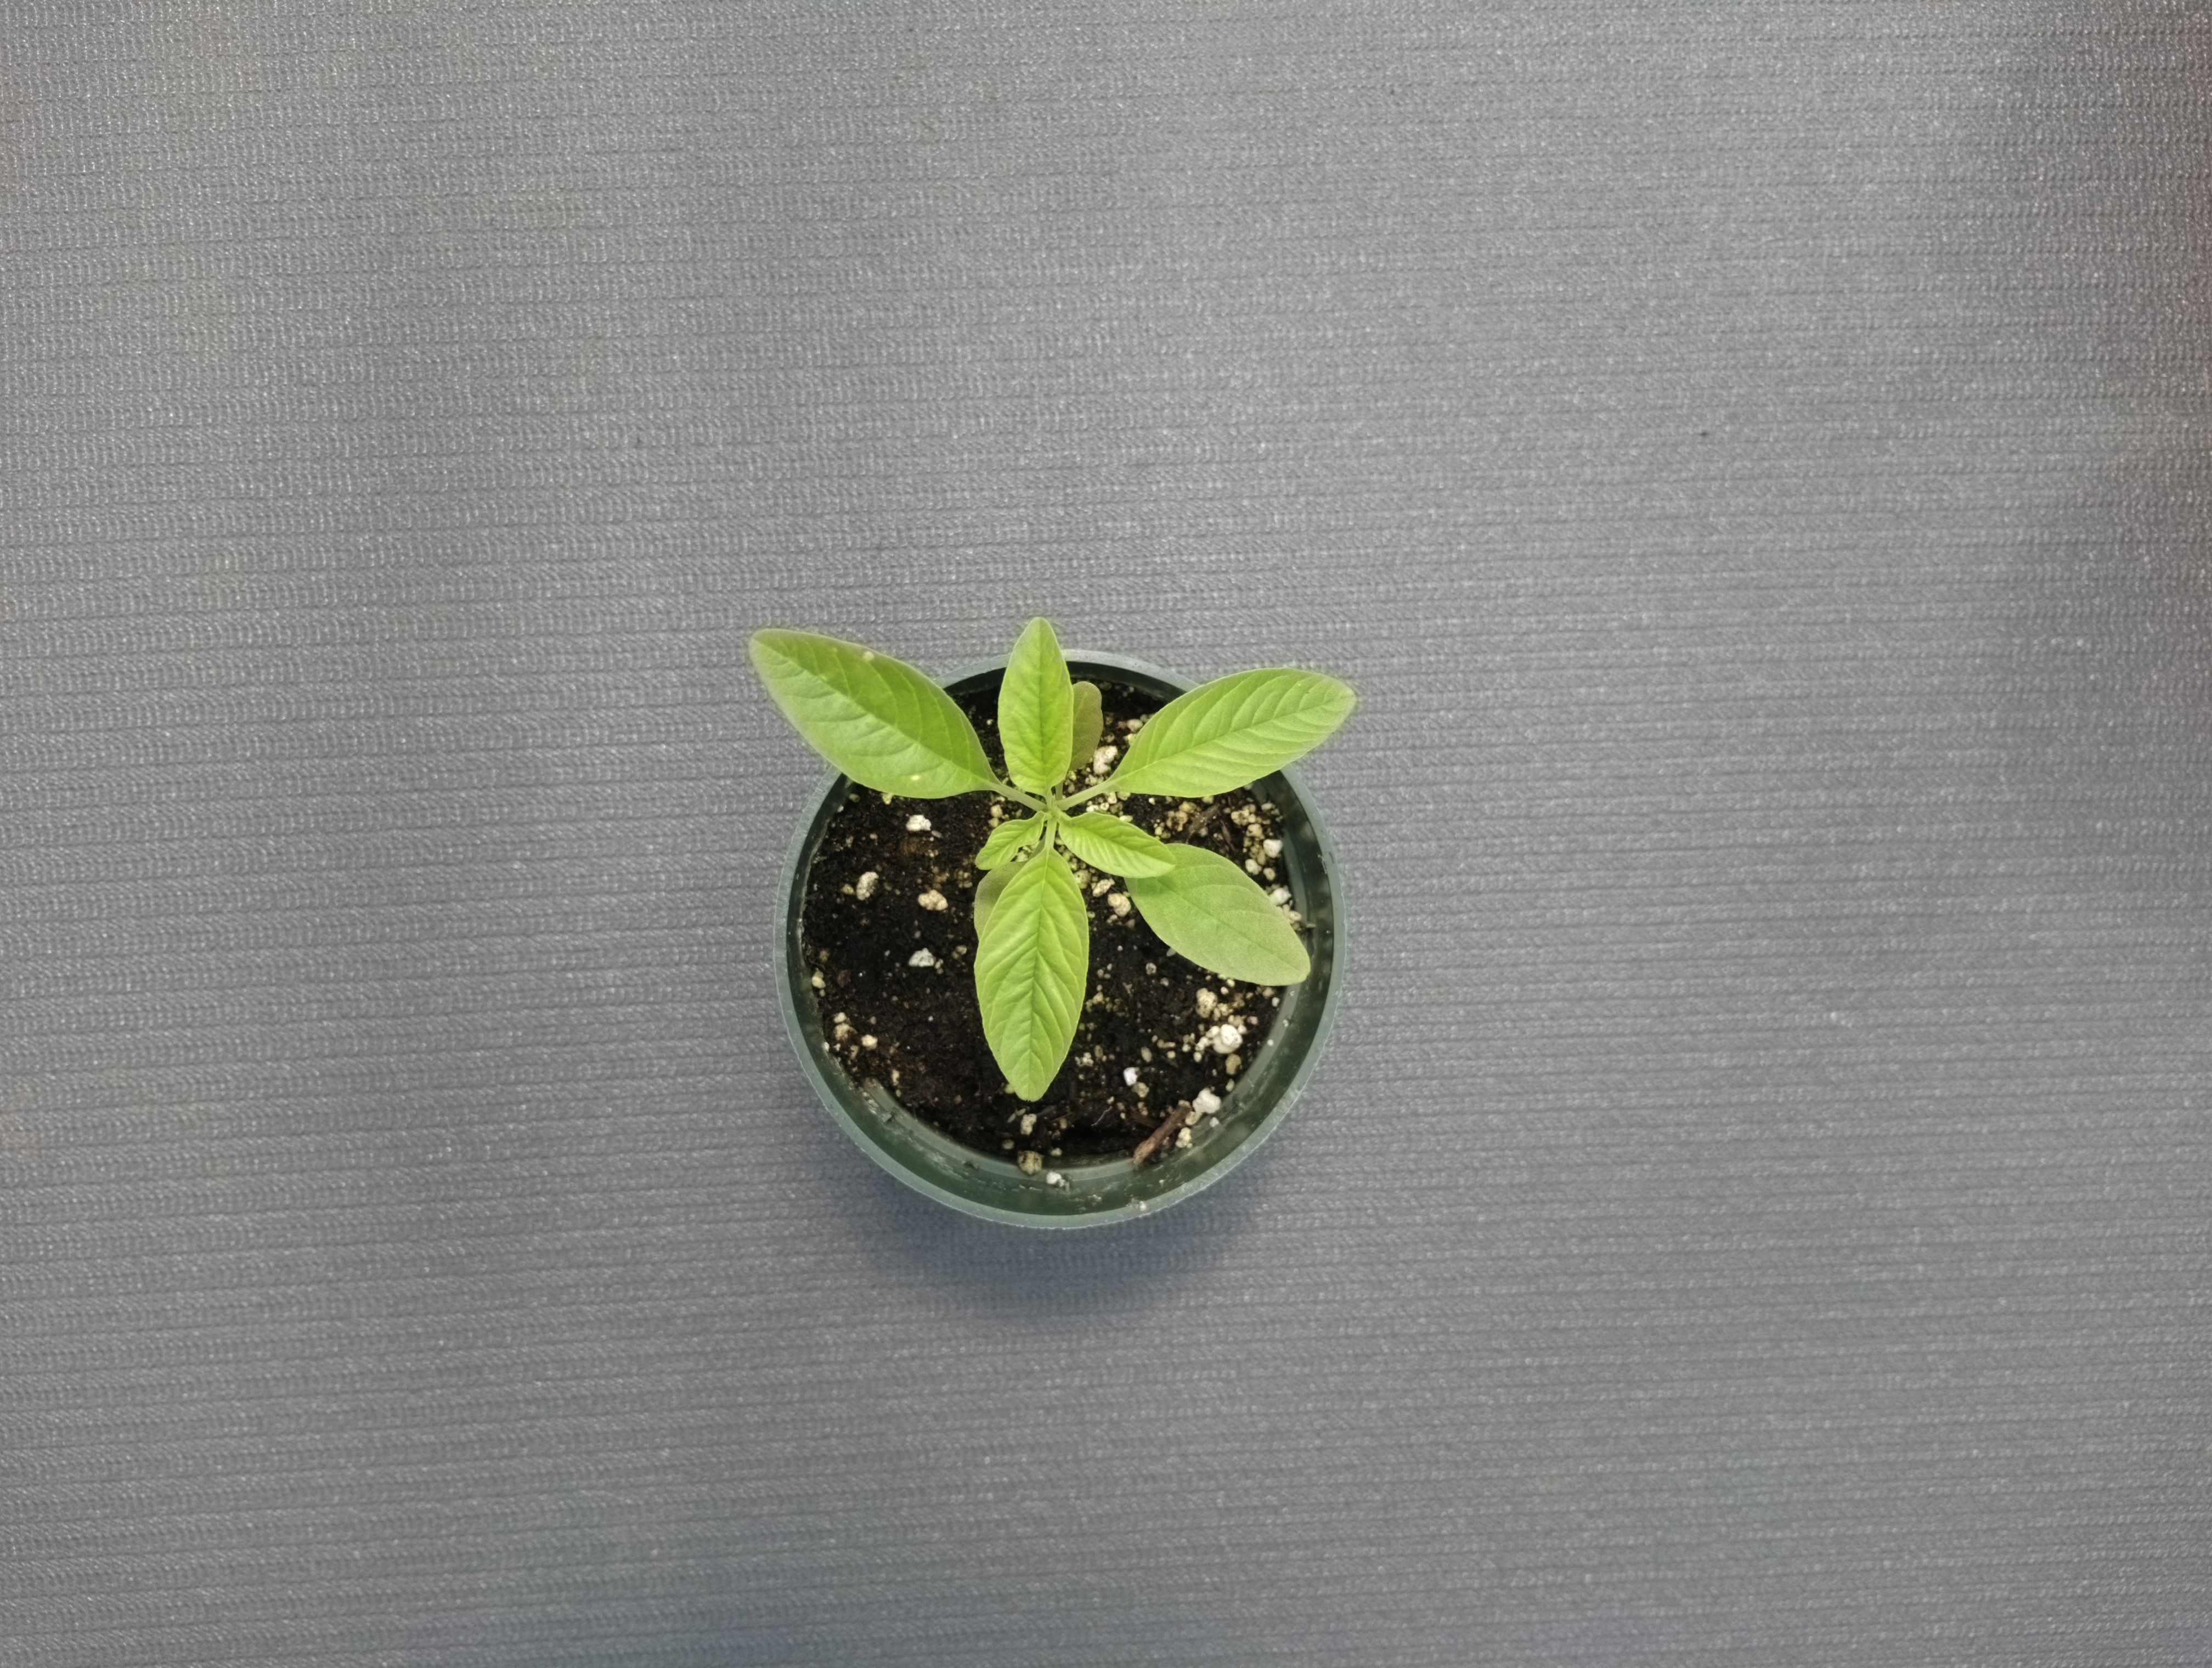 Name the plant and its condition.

waterhemp, healthy untreated
